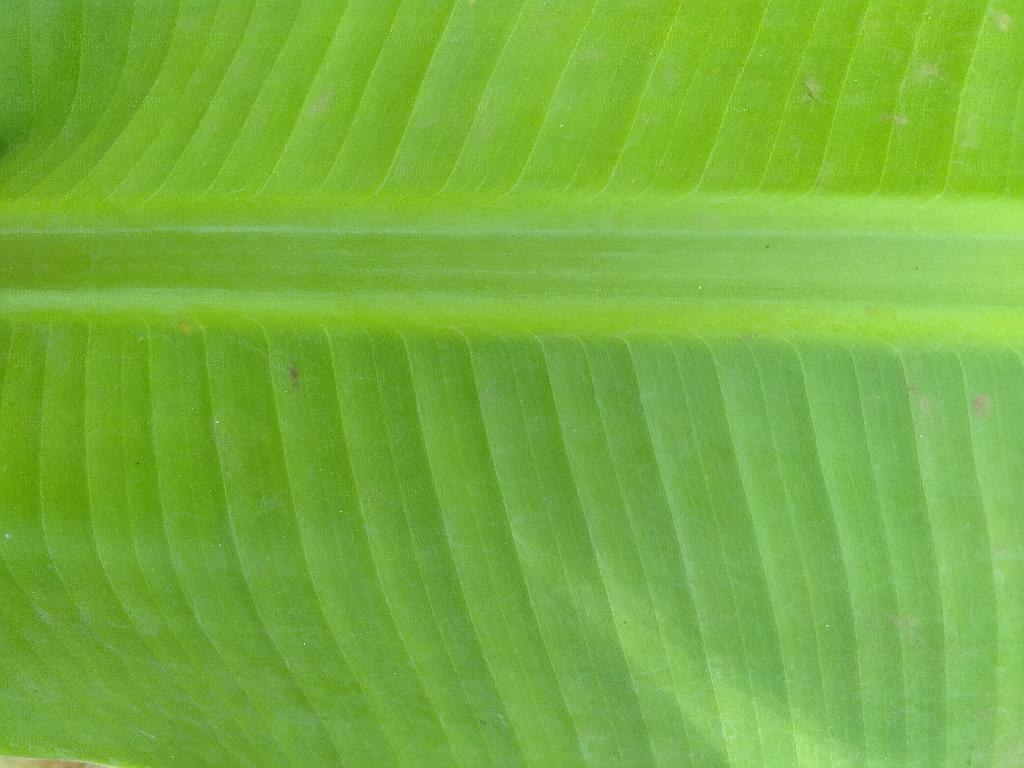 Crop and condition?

banana, healthy
